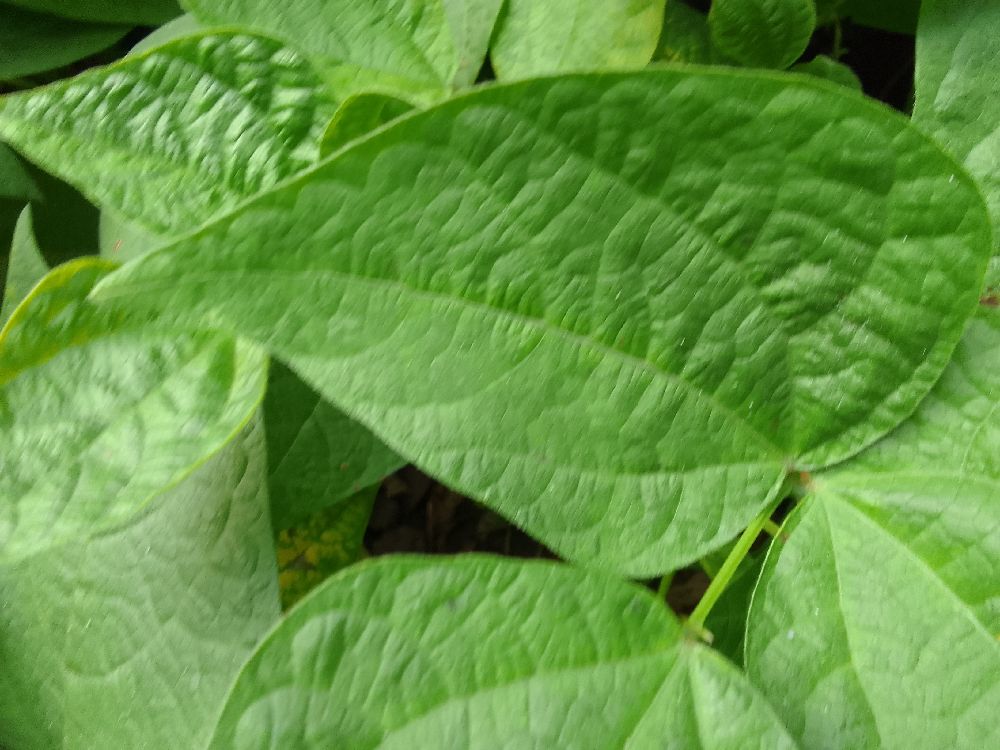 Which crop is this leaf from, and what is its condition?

common bean, healthy
